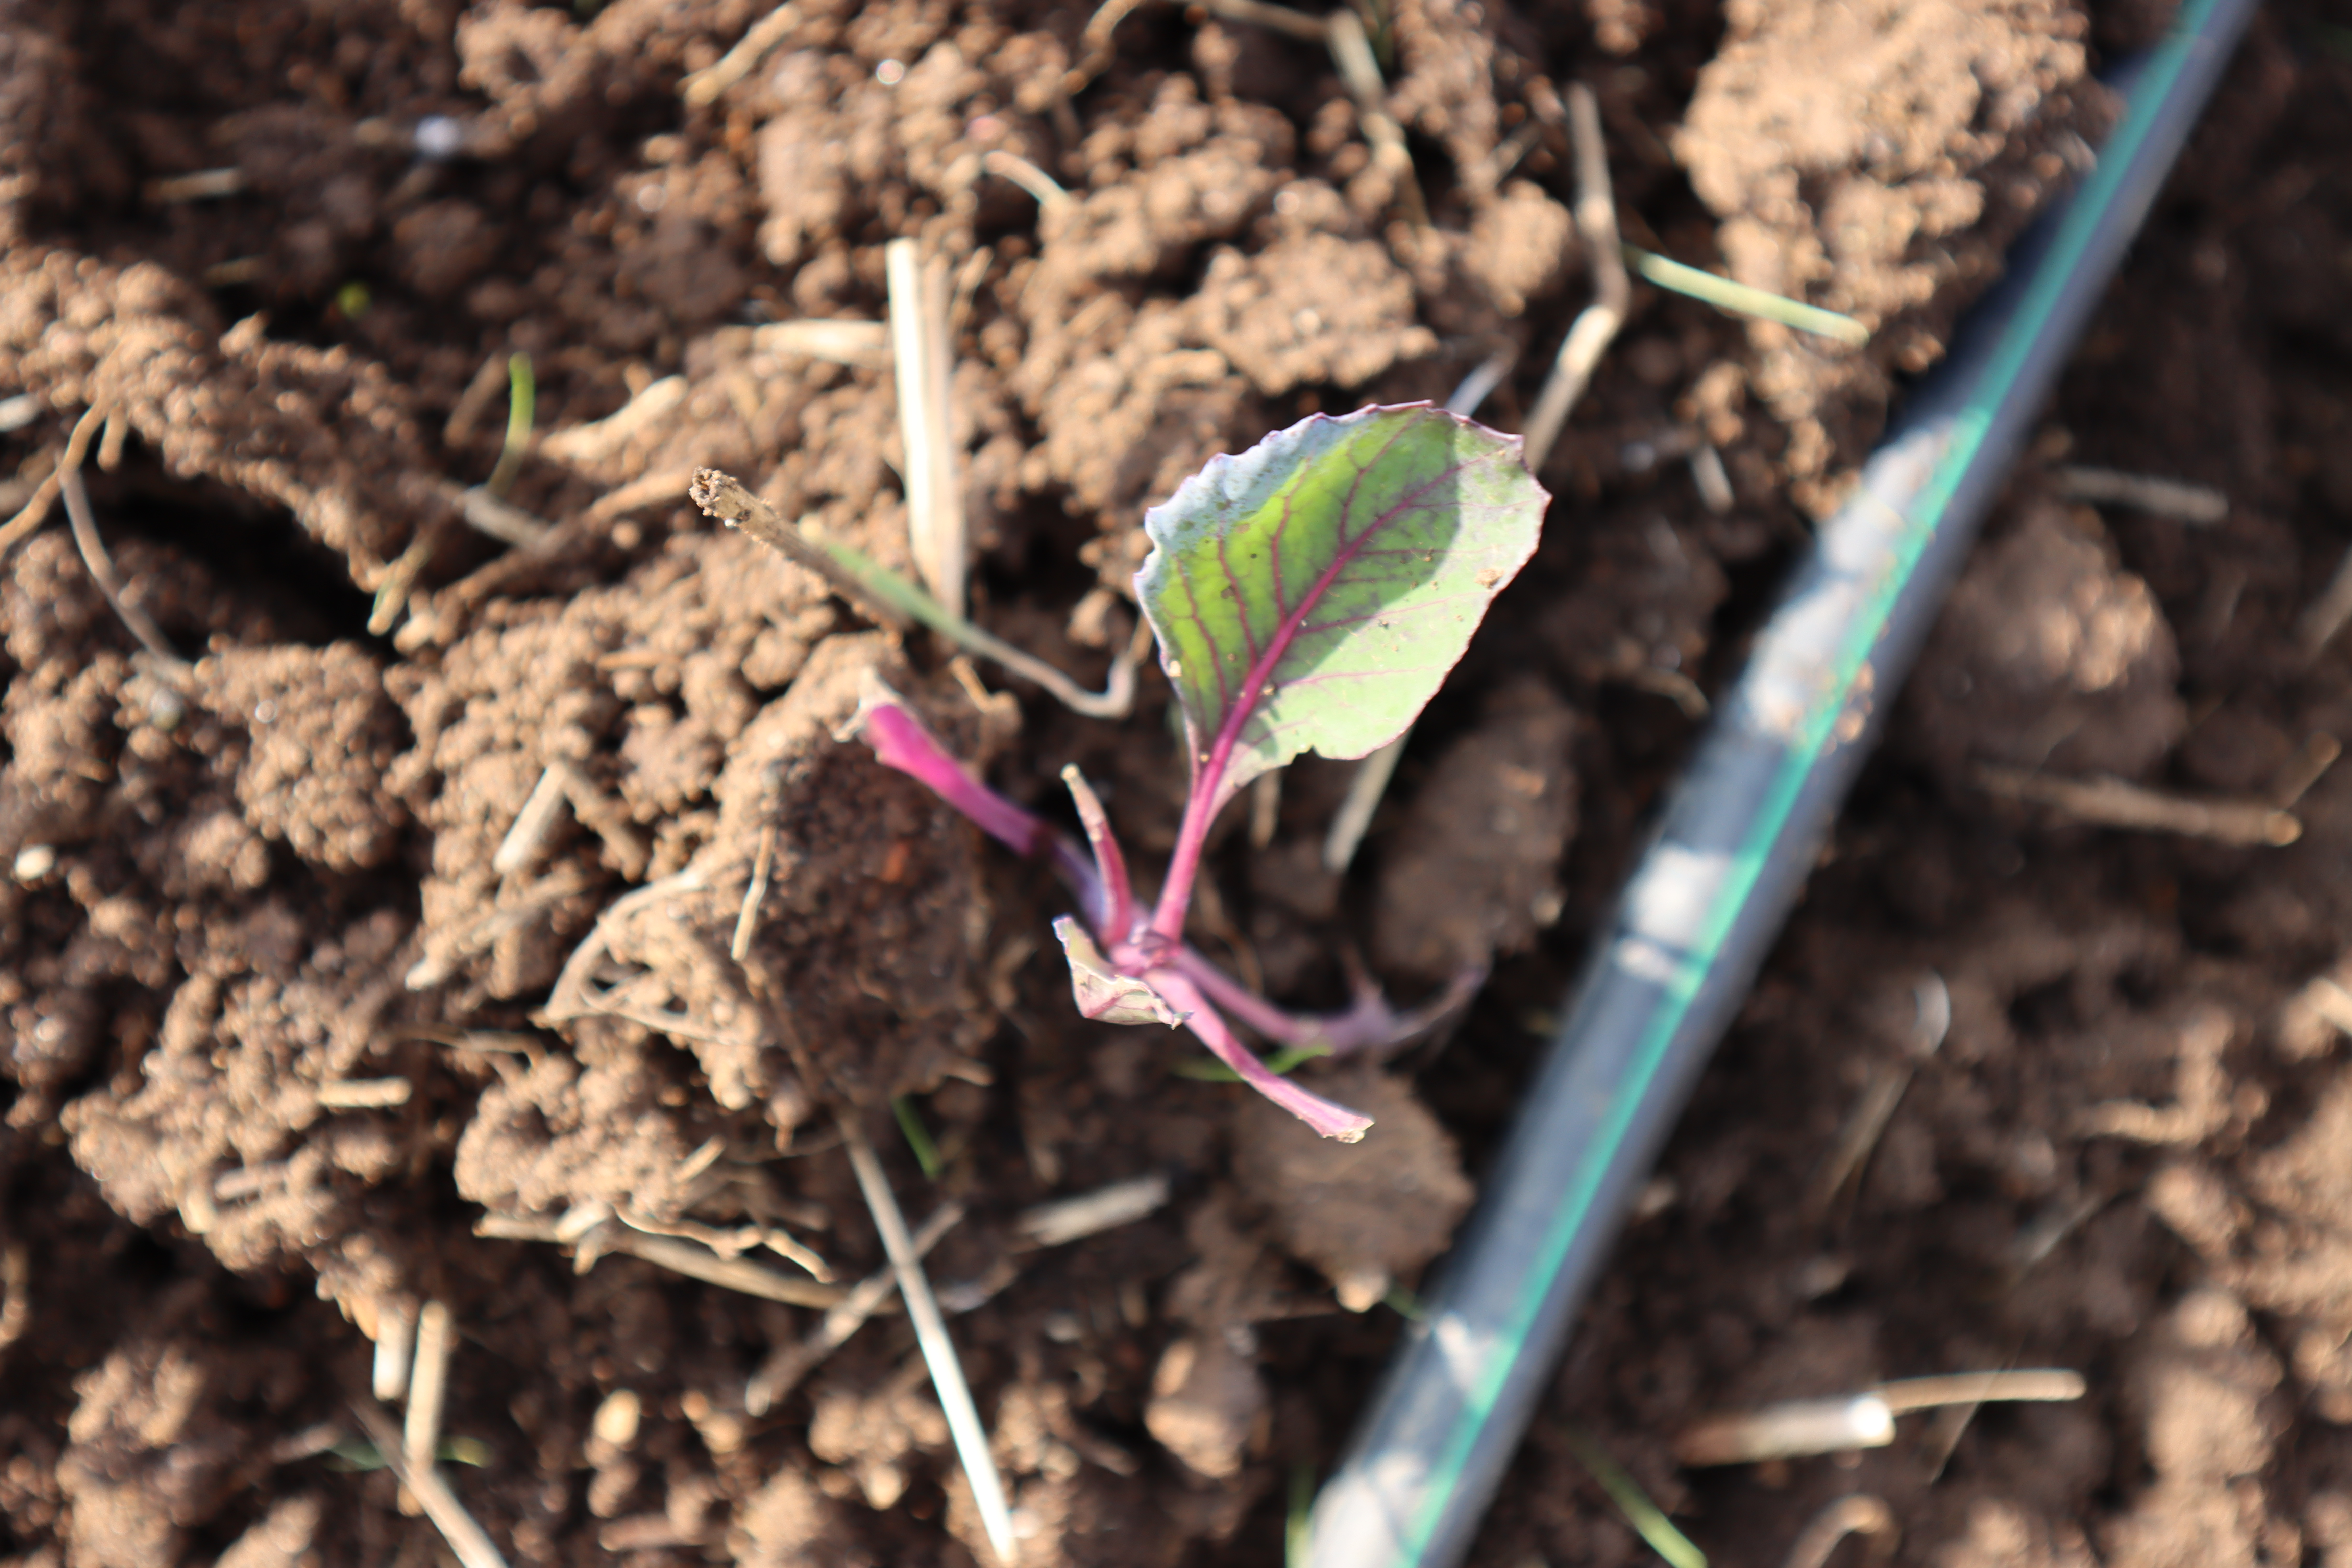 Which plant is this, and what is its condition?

broccoli, phytophagous
